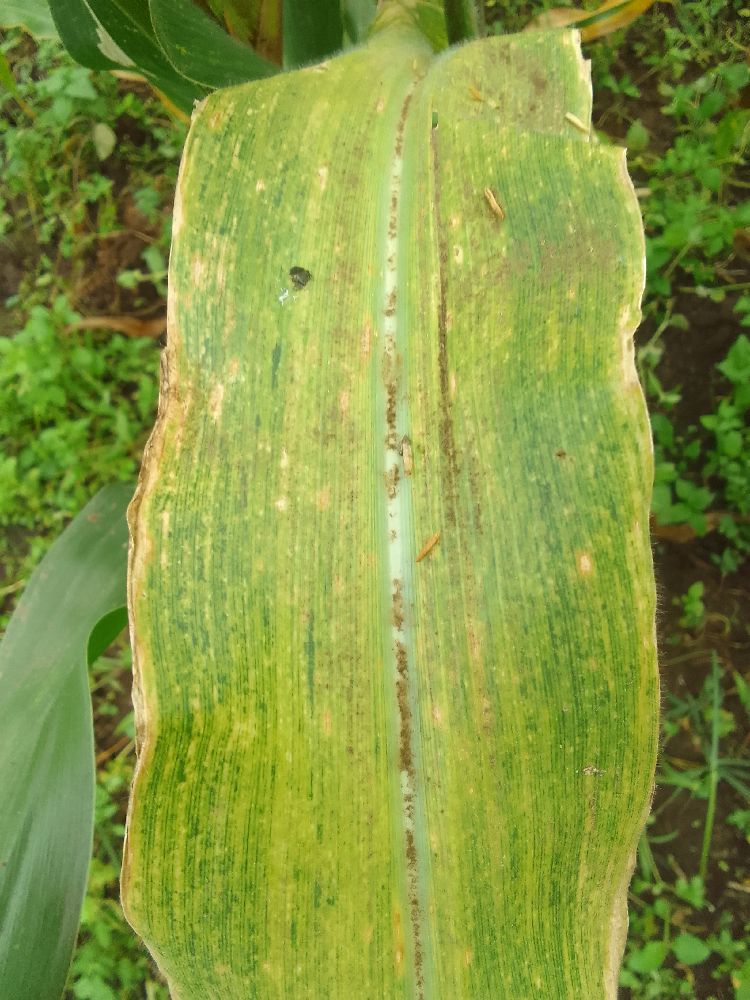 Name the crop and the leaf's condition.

maize, maize lethal necrosis
